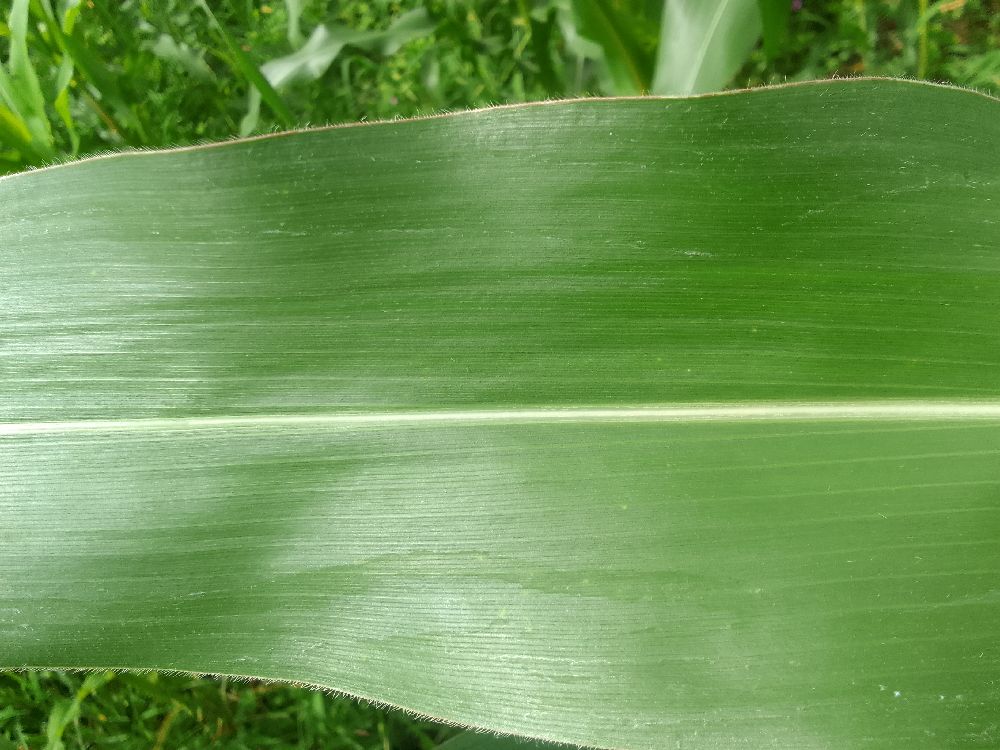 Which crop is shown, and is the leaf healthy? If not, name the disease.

maize, healthy
